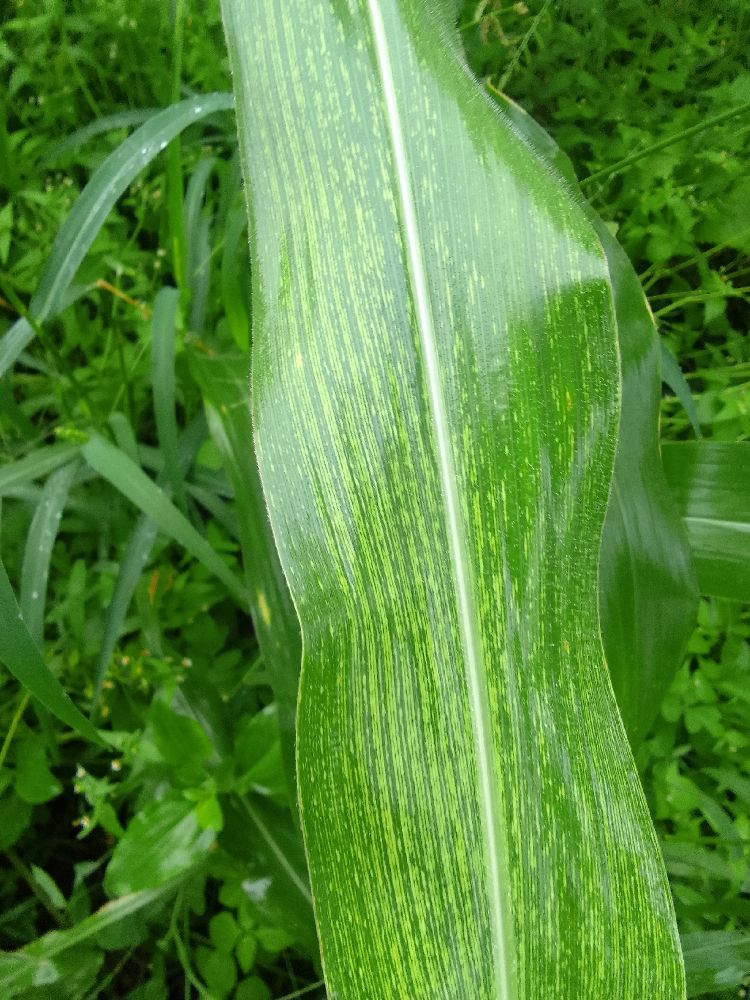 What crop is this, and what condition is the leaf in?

maize, maize streak virus
